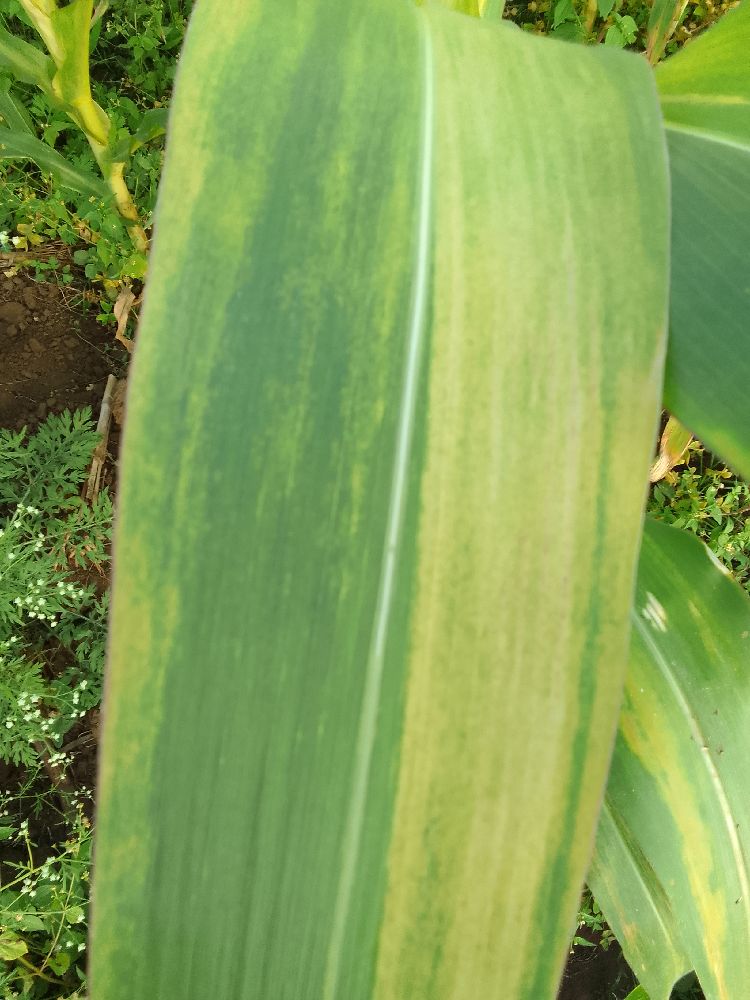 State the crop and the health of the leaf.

maize, maize lethal necrosis
